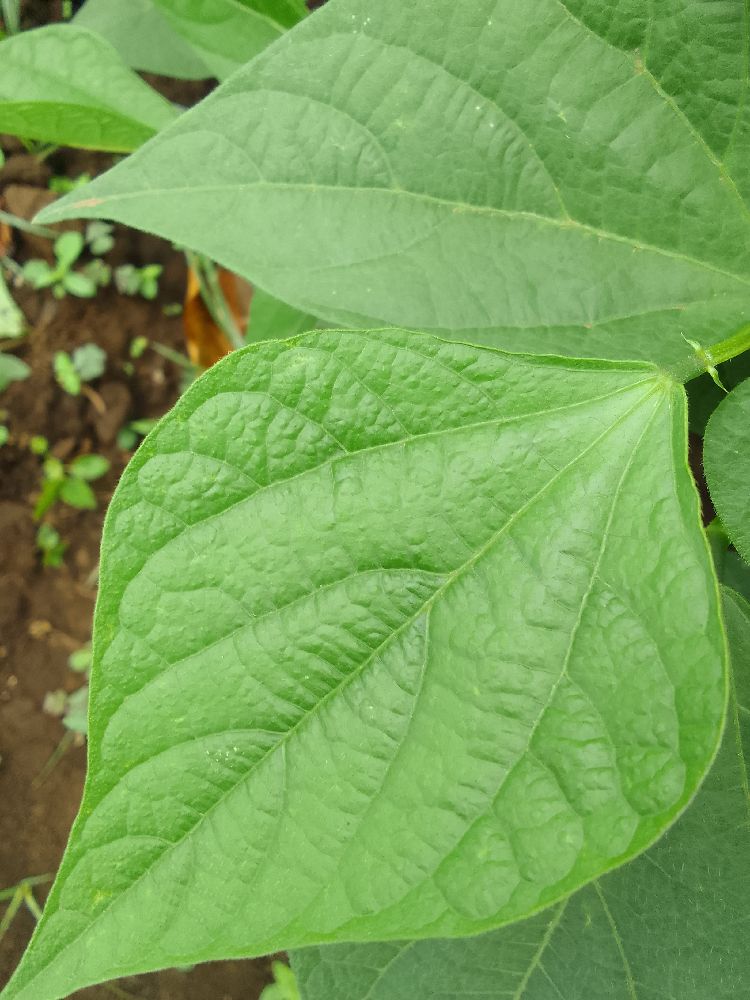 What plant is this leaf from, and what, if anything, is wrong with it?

common bean, healthy
